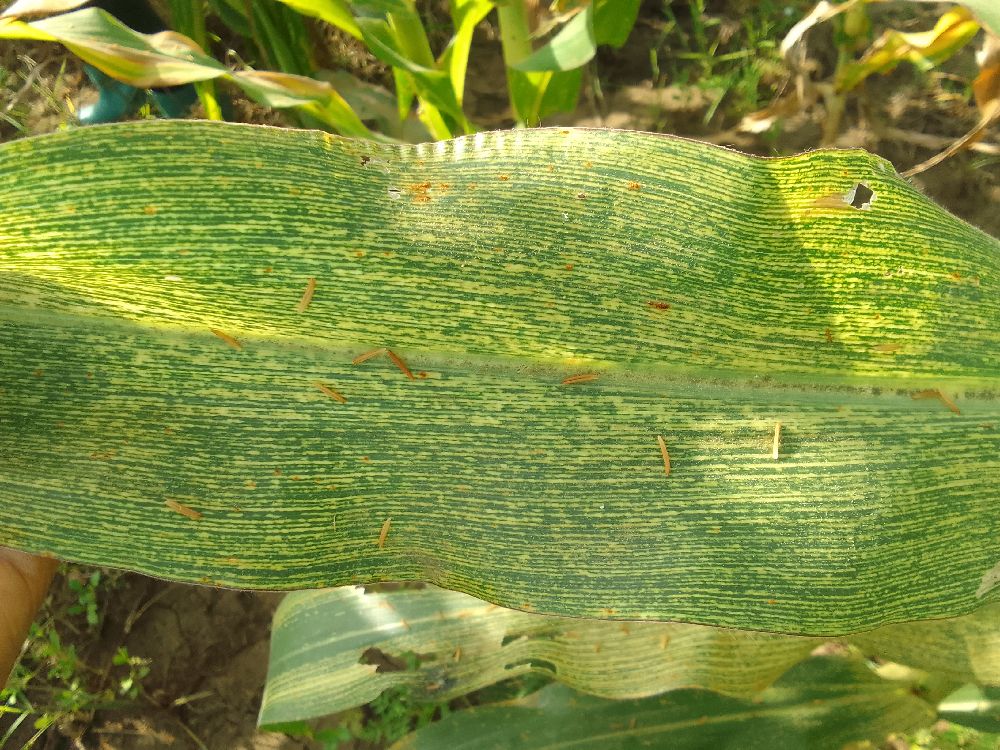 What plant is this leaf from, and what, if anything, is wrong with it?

maize, maize streak virus
